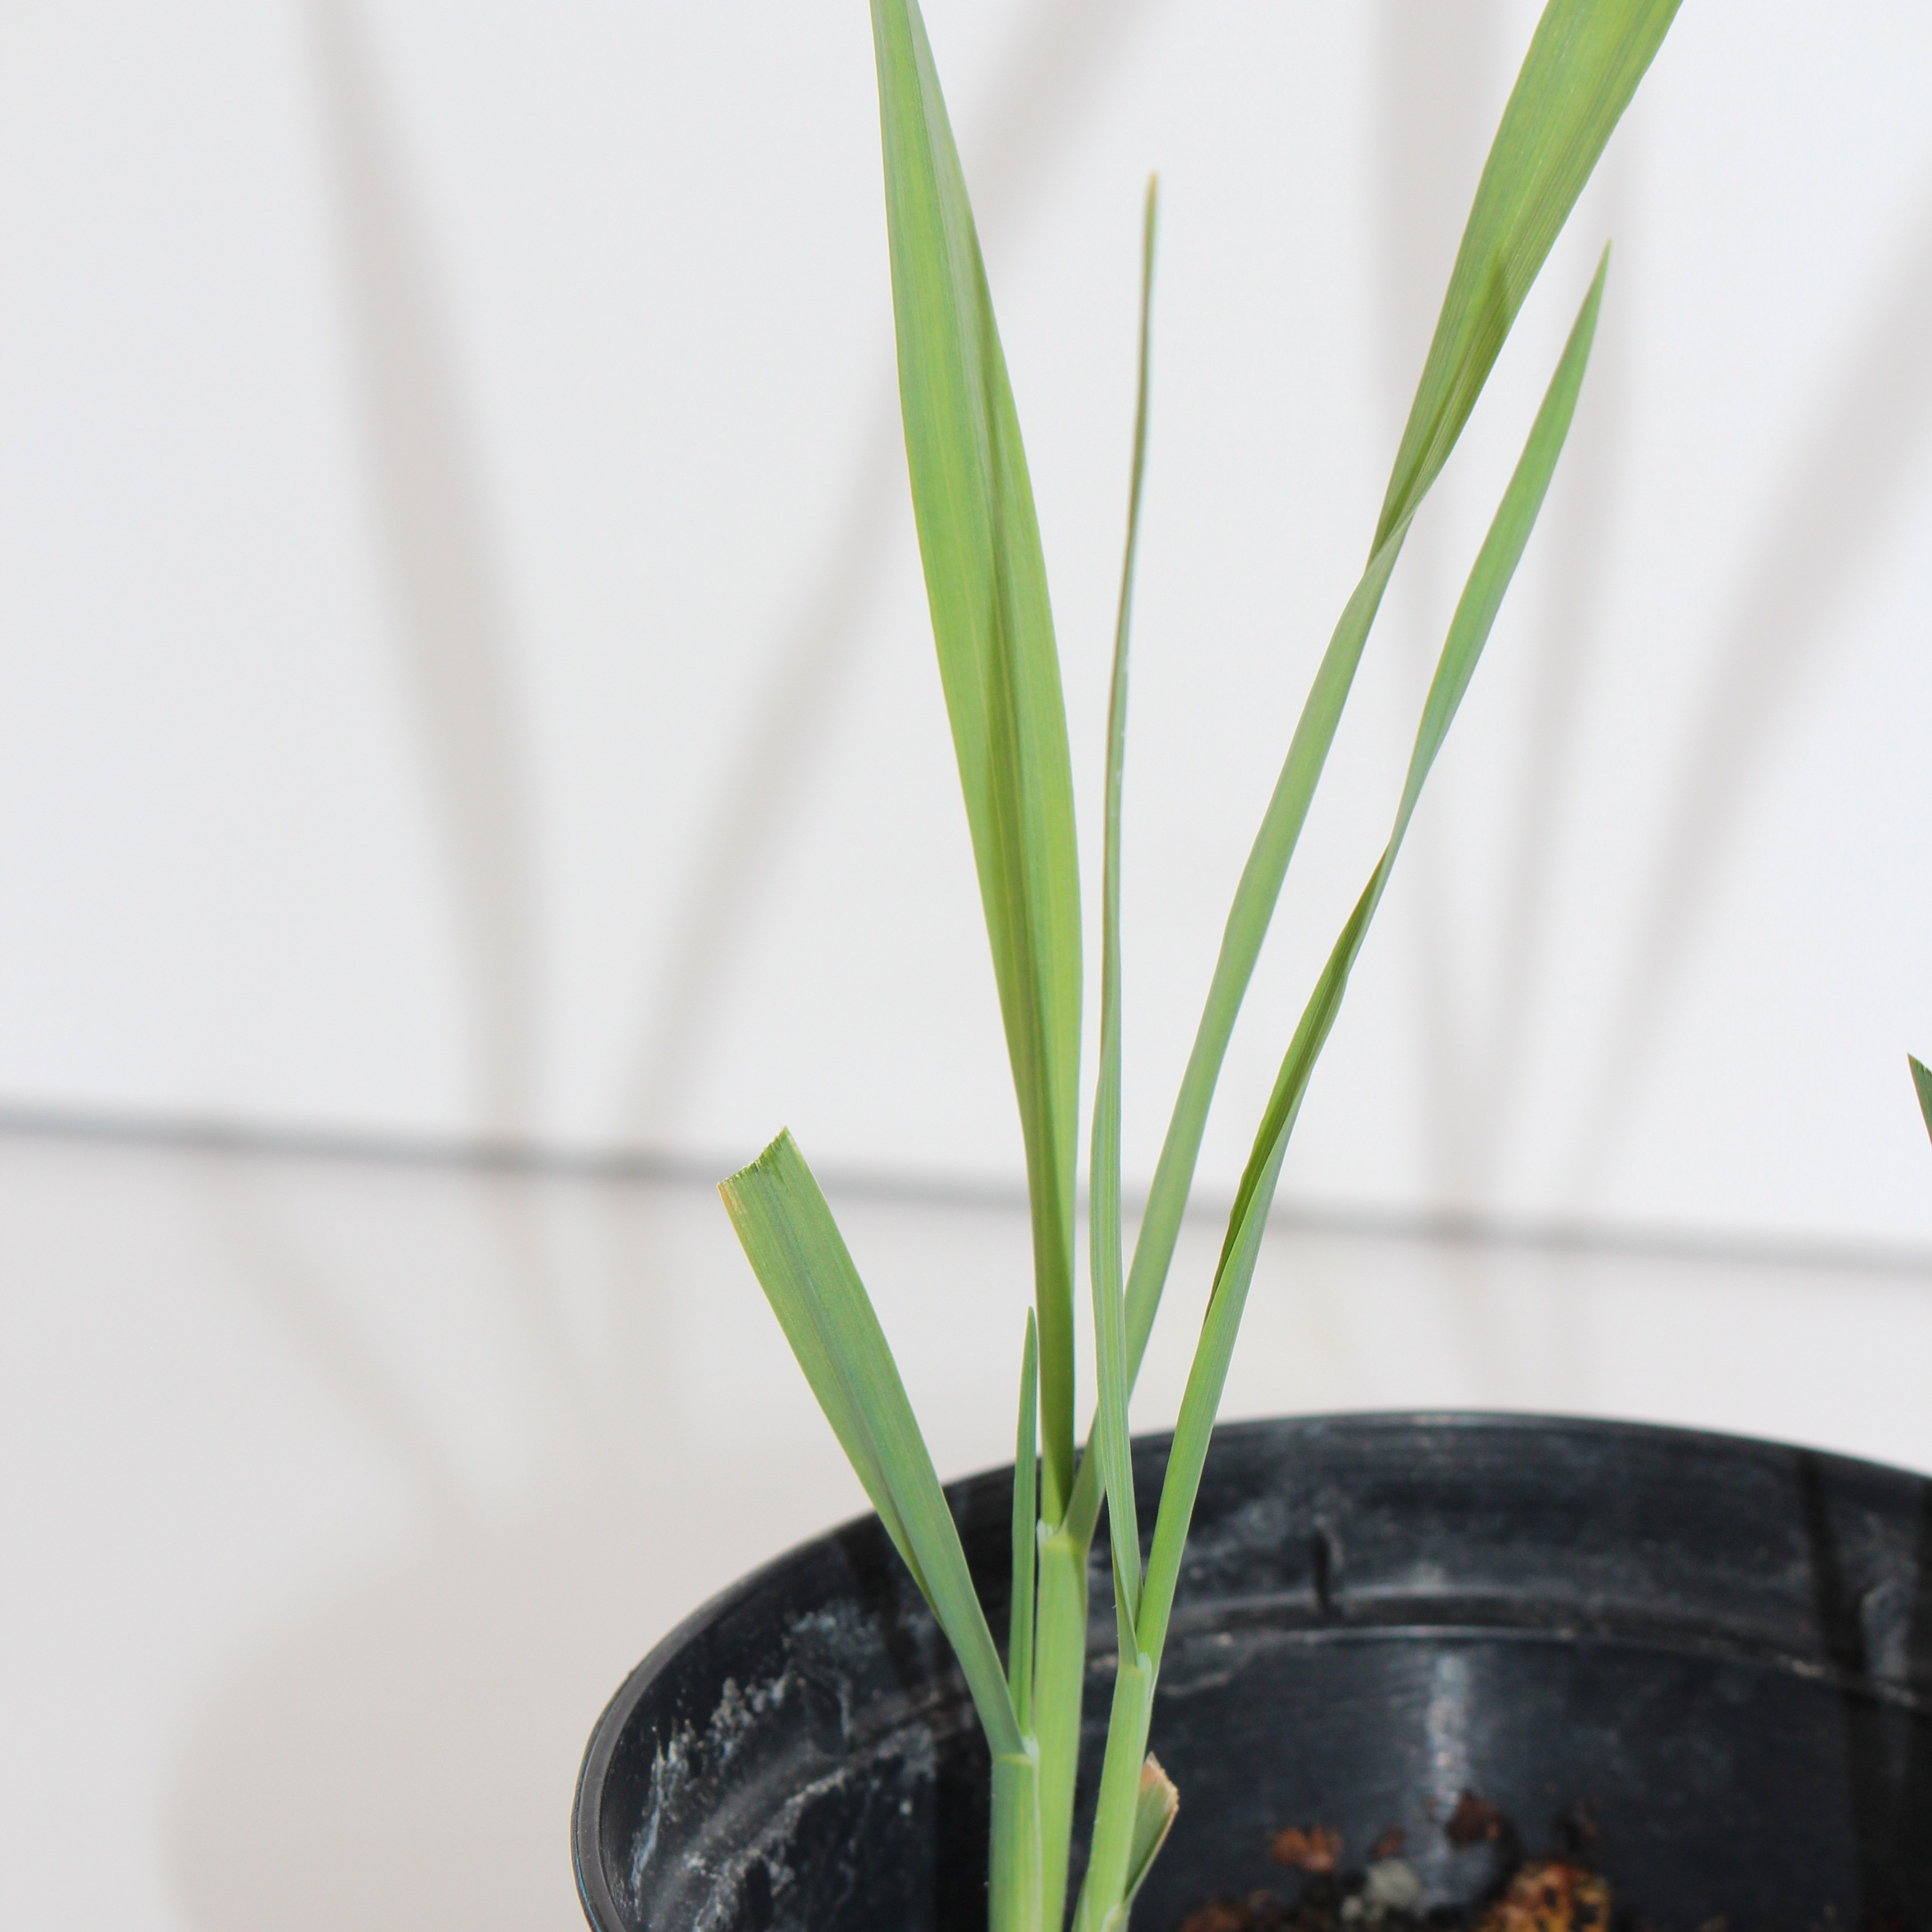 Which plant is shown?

Avena sterilis
